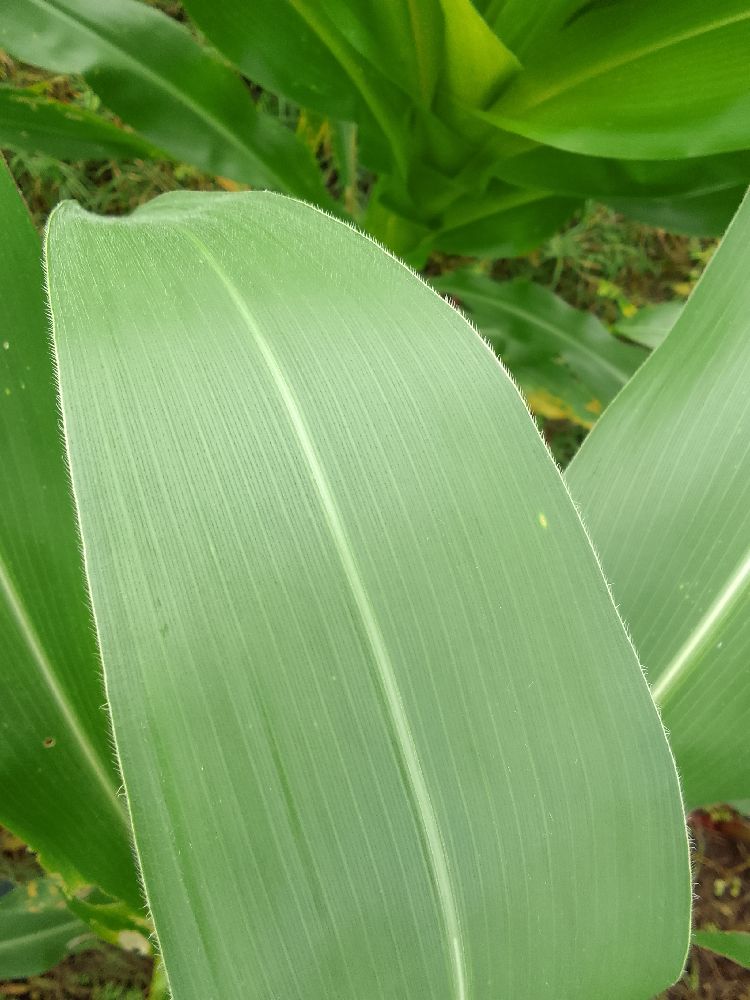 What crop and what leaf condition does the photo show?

maize, healthy
